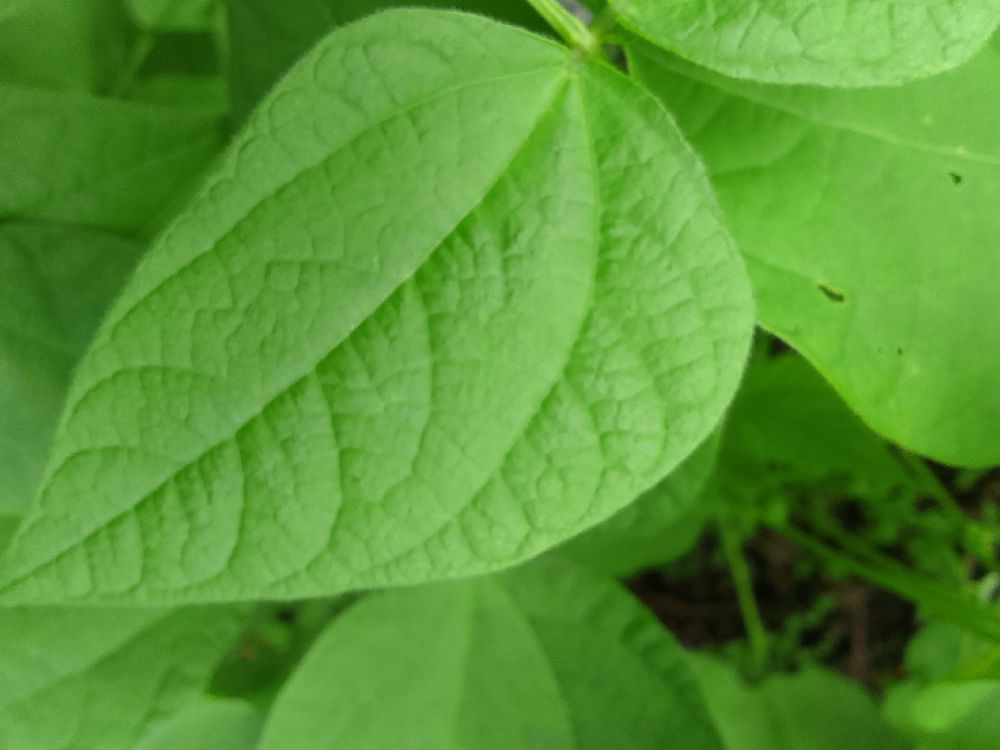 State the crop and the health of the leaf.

common bean, healthy
